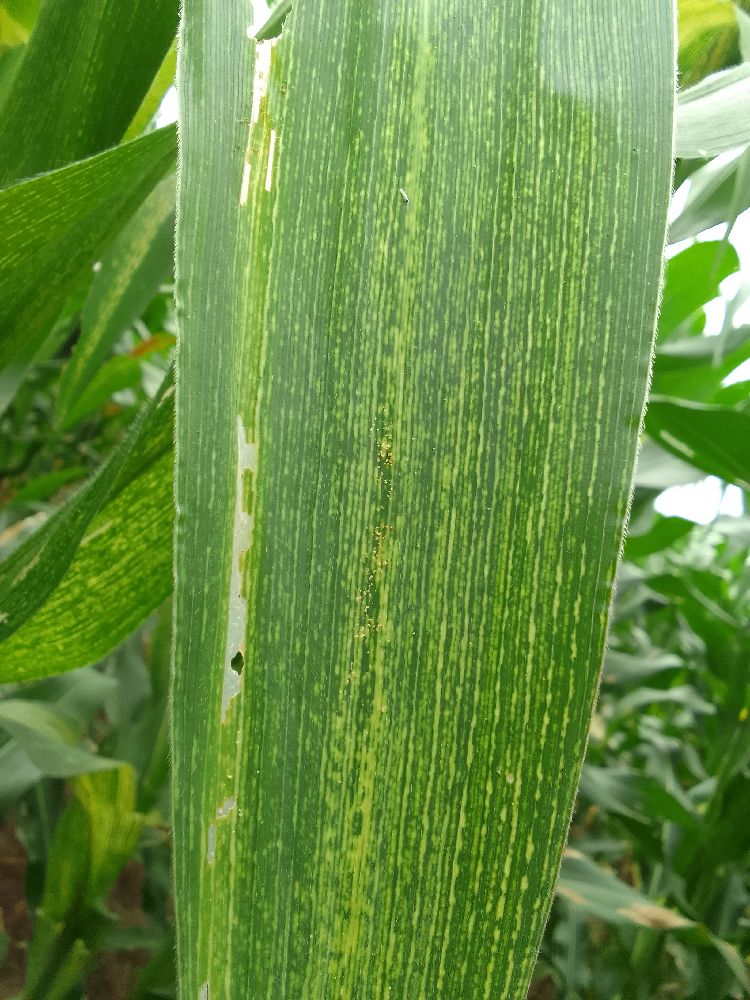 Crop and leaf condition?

maize, maize streak virus
